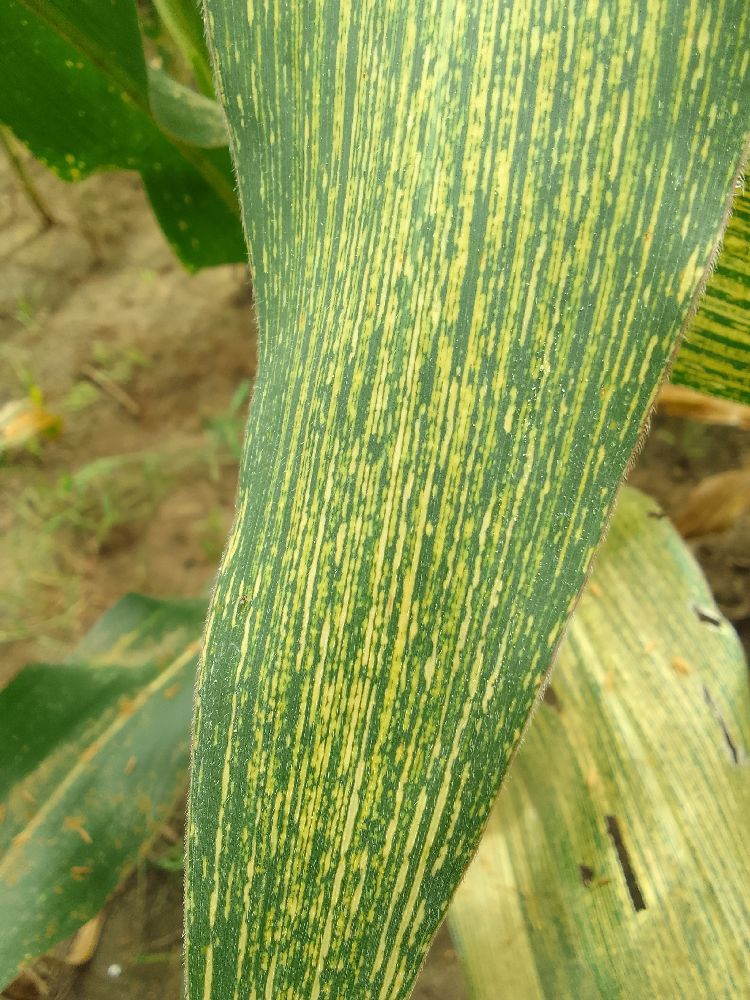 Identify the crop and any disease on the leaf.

maize, maize streak virus
